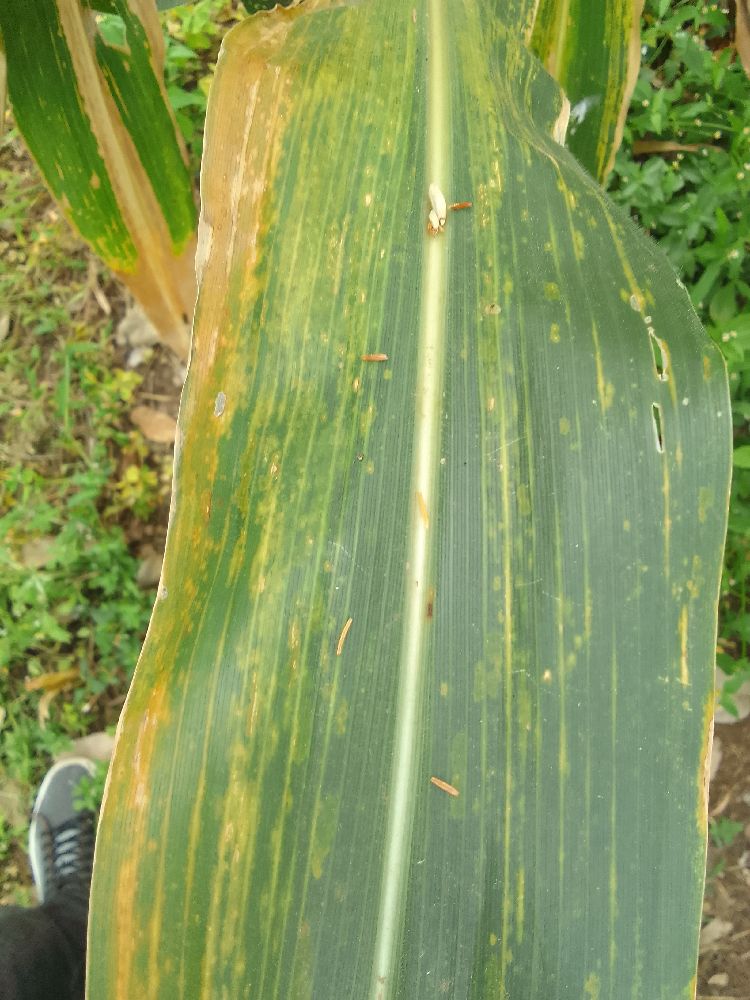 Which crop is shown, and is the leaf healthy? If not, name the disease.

maize, maize lethal necrosis
